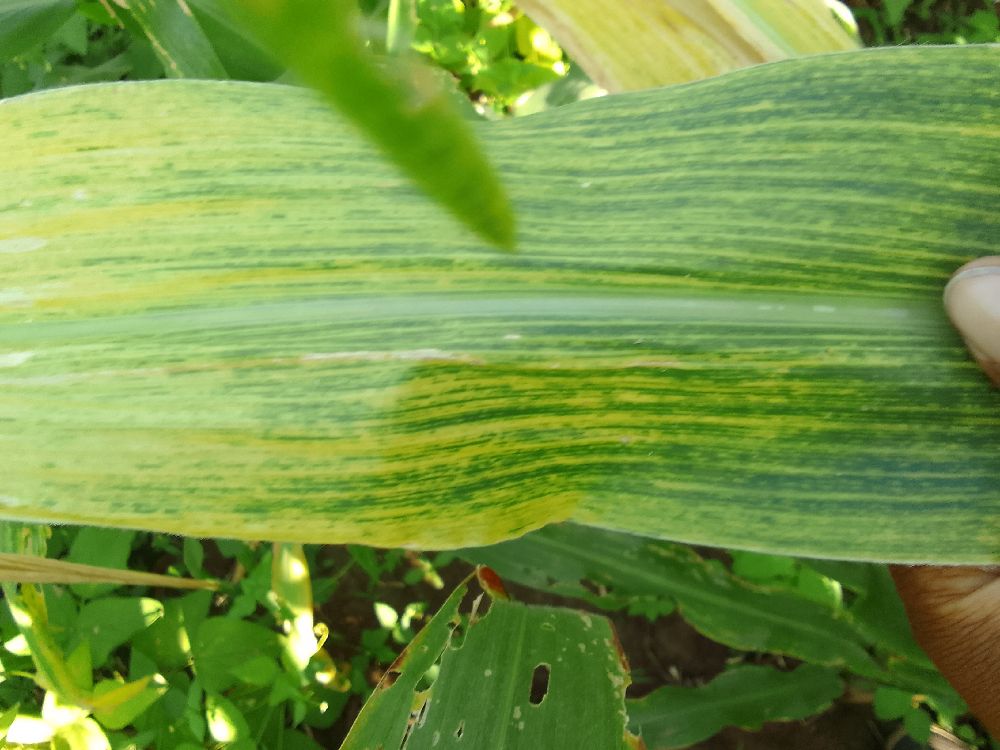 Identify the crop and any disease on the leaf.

maize, maize lethal necrosis
